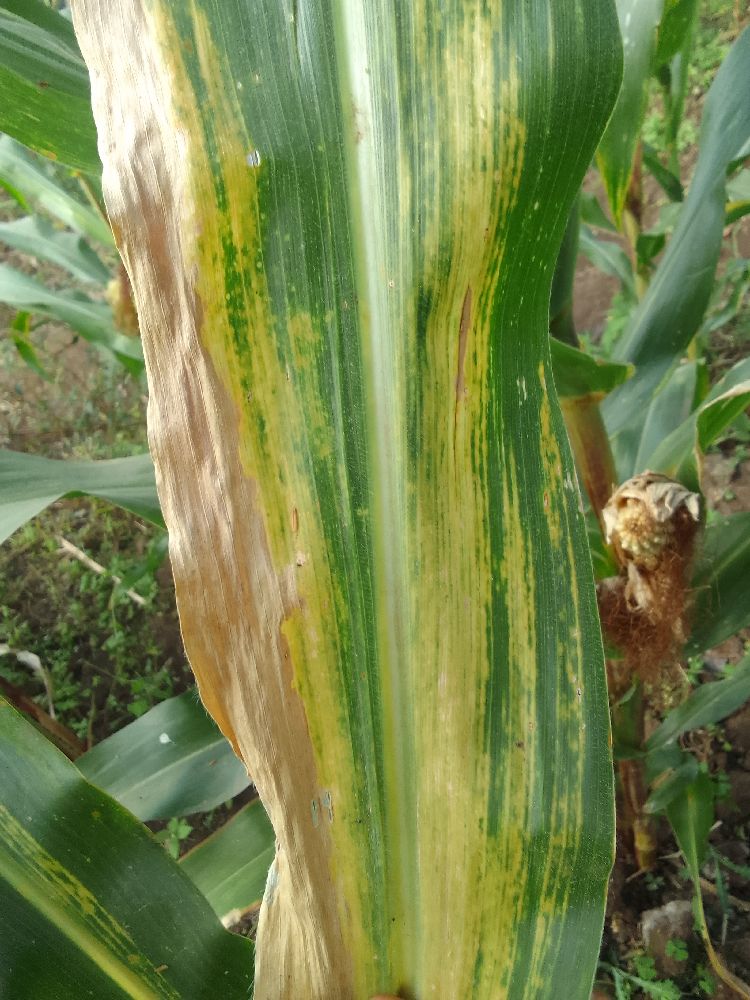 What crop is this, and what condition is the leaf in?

maize, maize lethal necrosis
